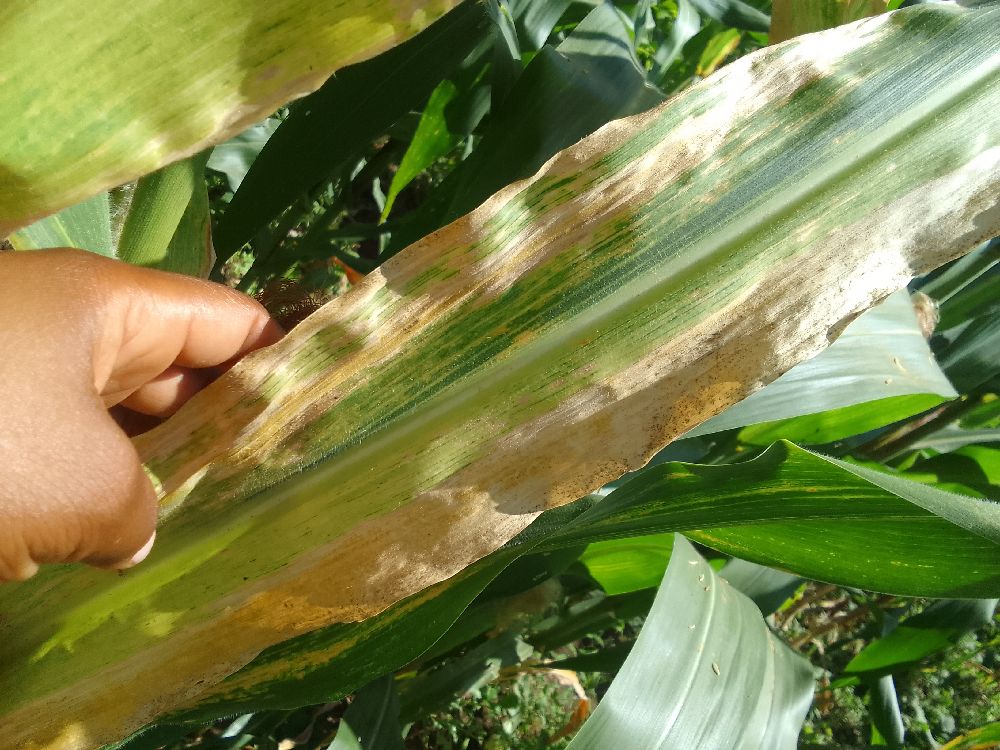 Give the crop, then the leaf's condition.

maize, maize lethal necrosis
